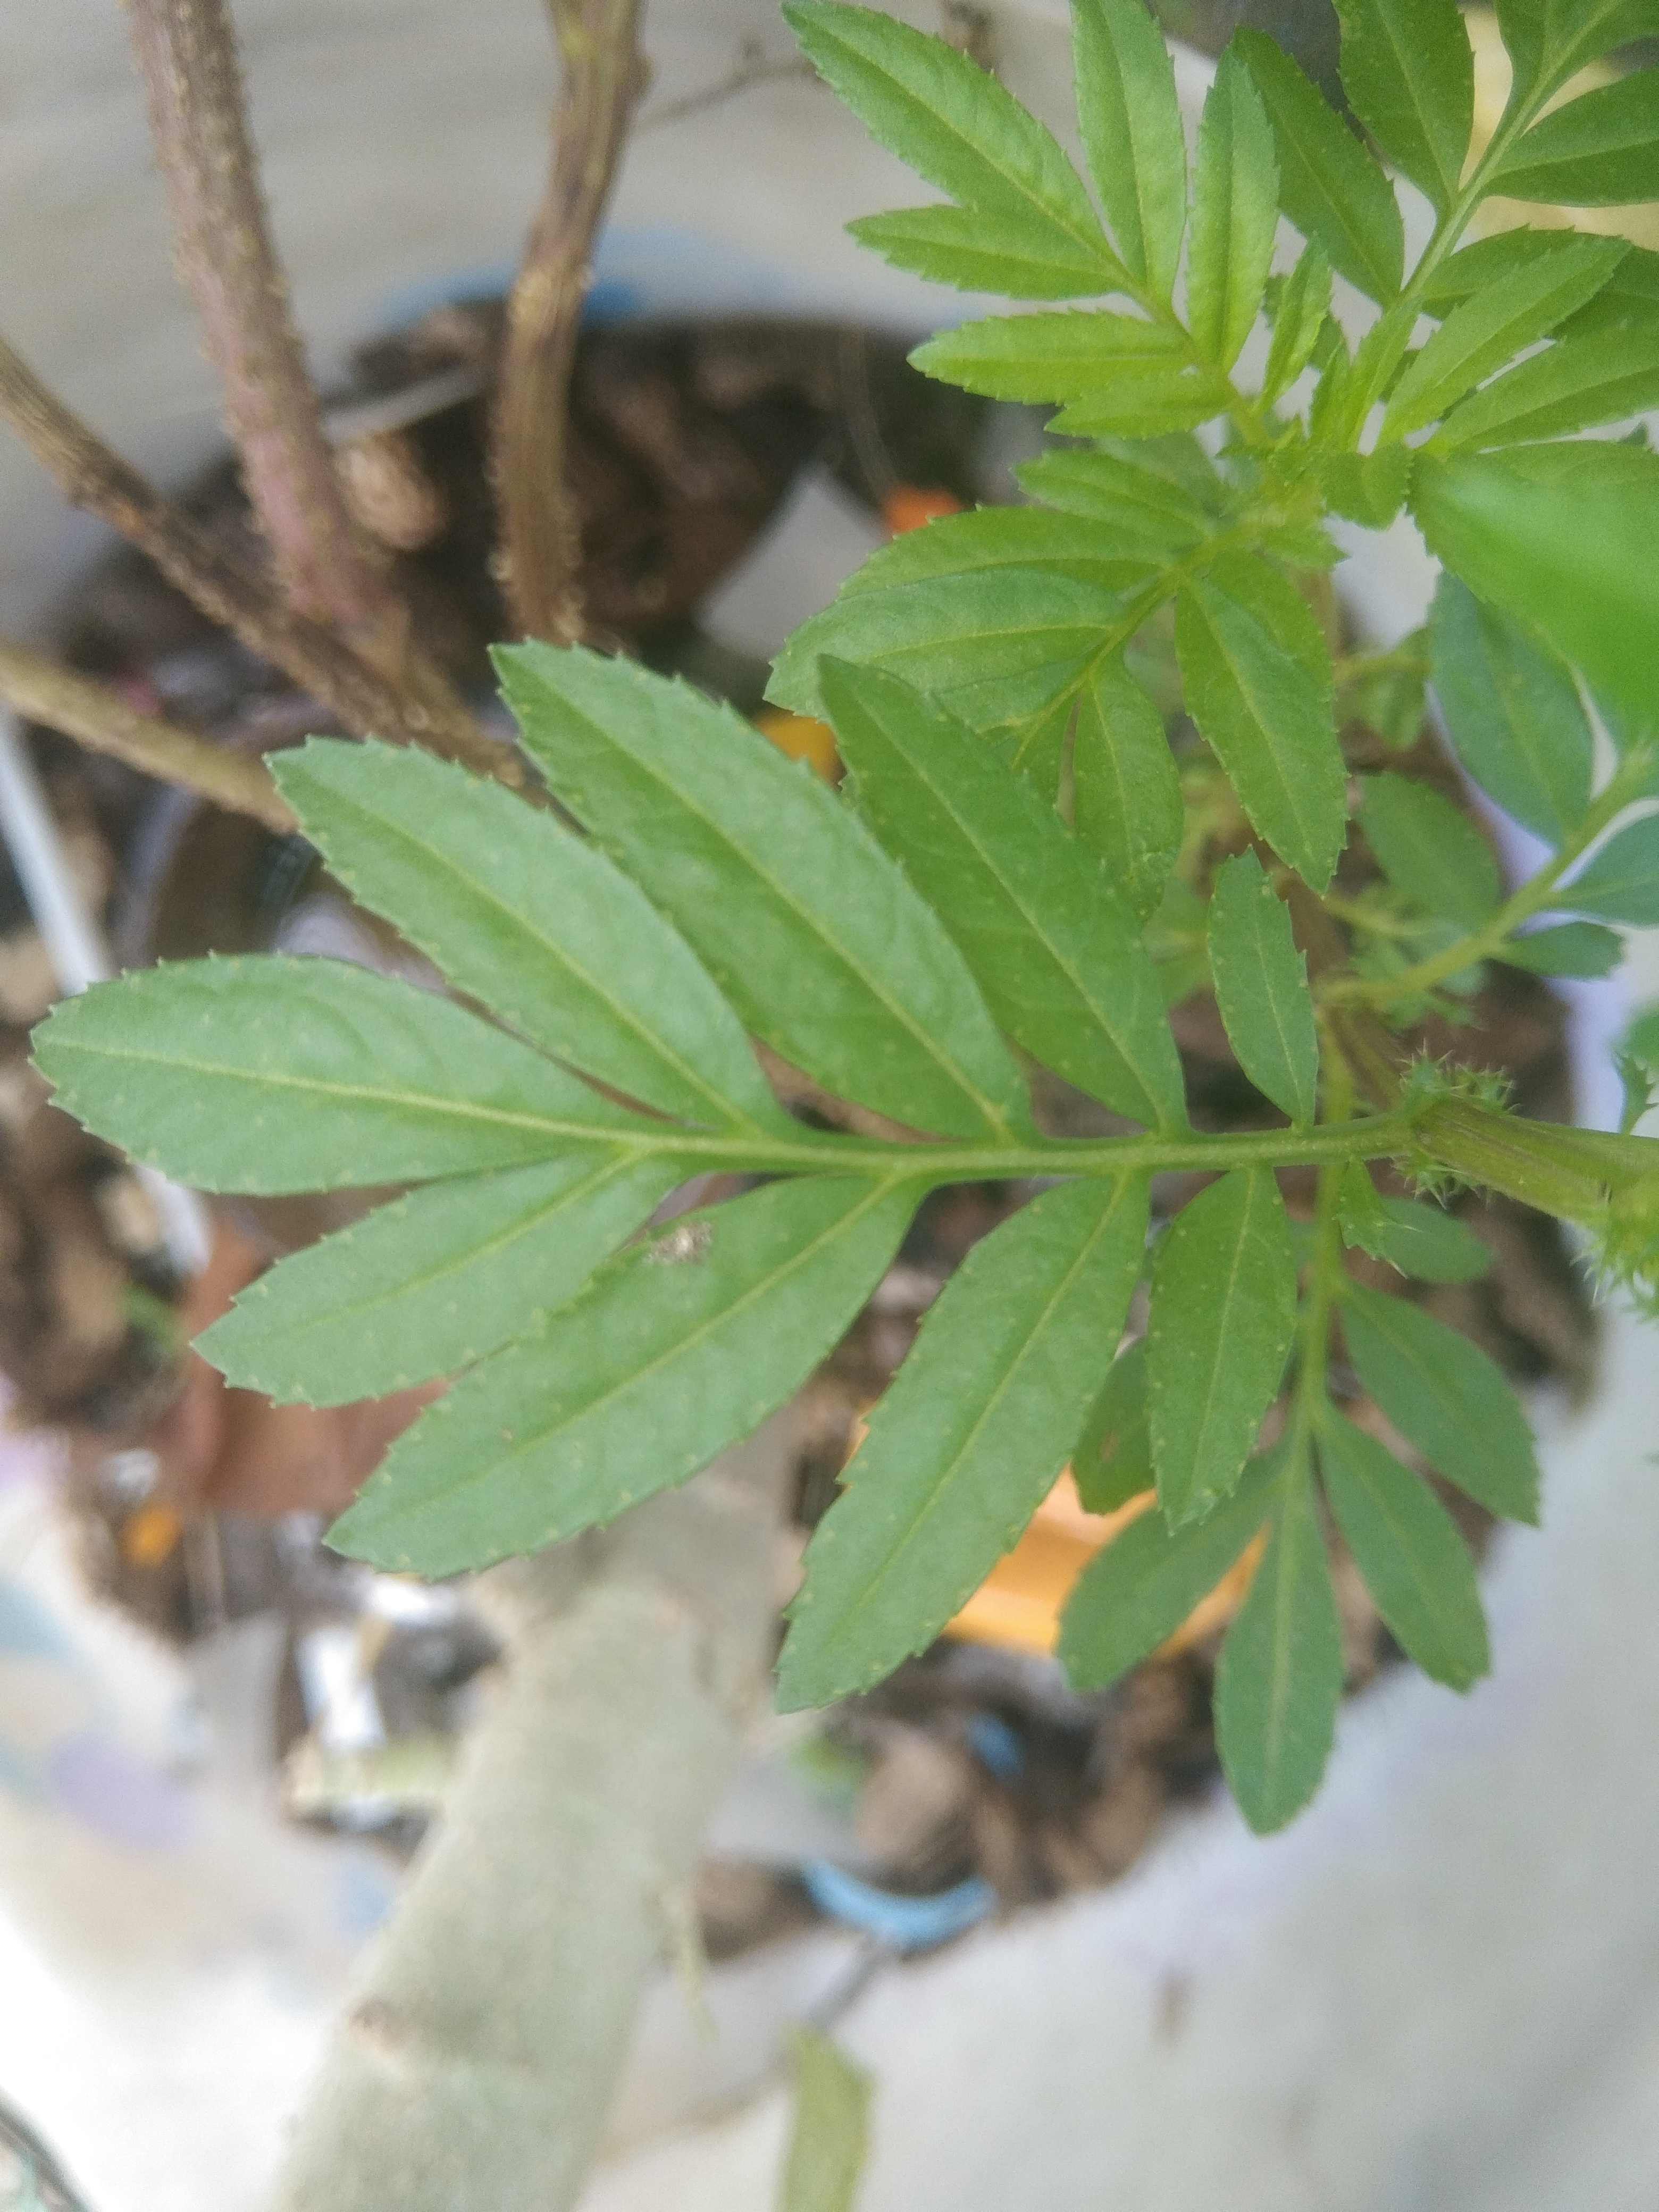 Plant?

marigold
